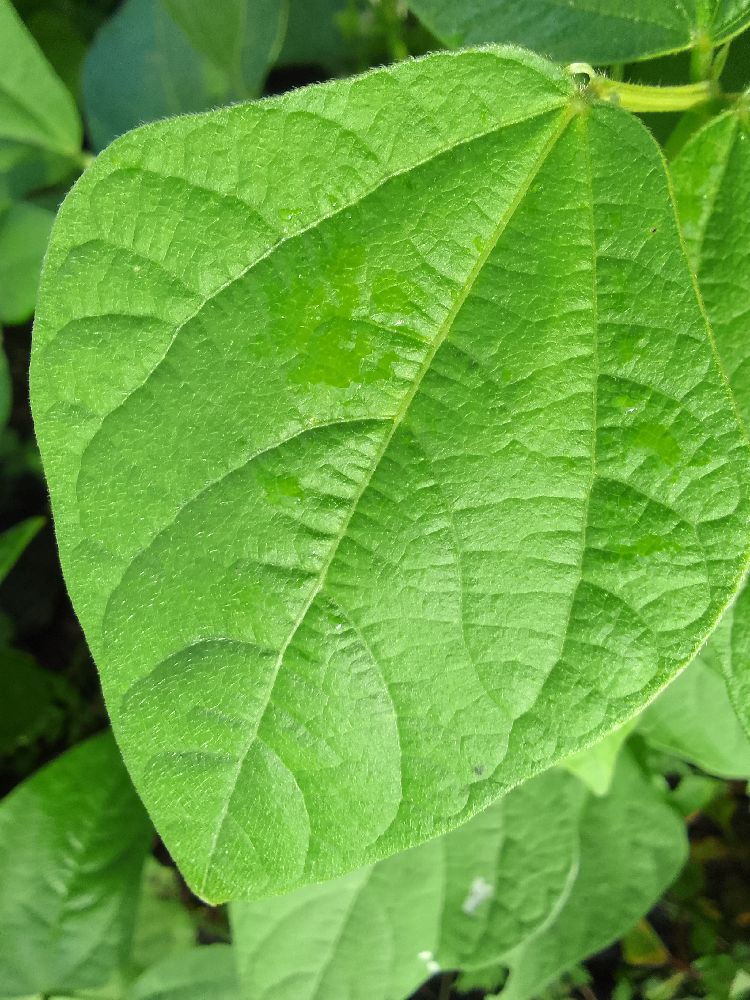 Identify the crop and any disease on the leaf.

common bean, healthy
